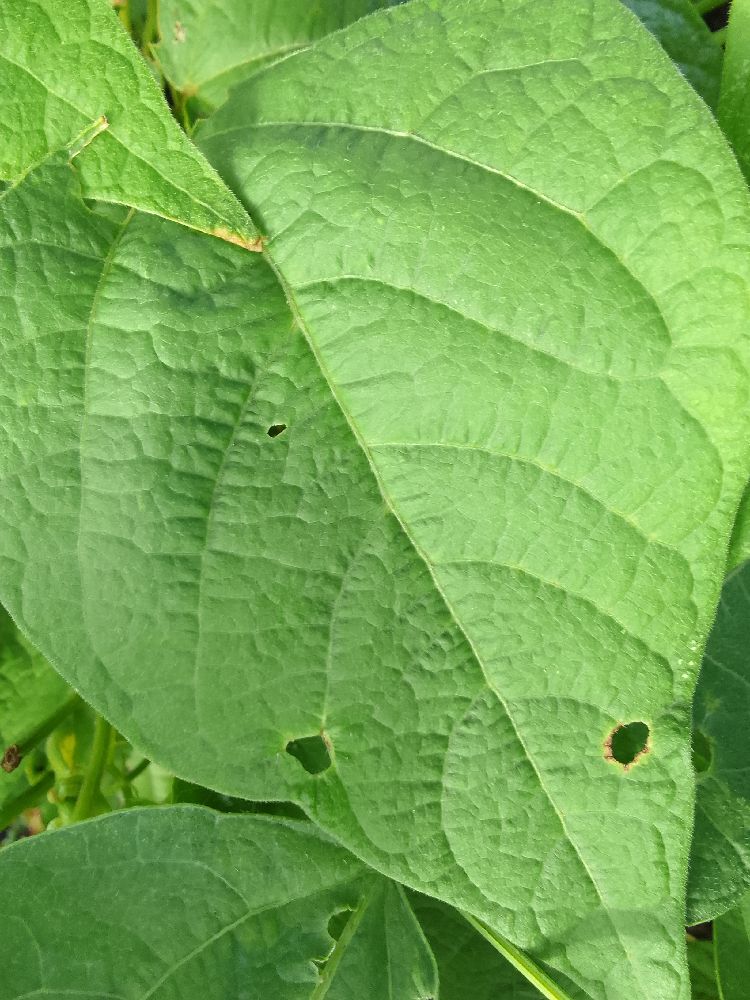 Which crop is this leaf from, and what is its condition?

common bean, healthy
